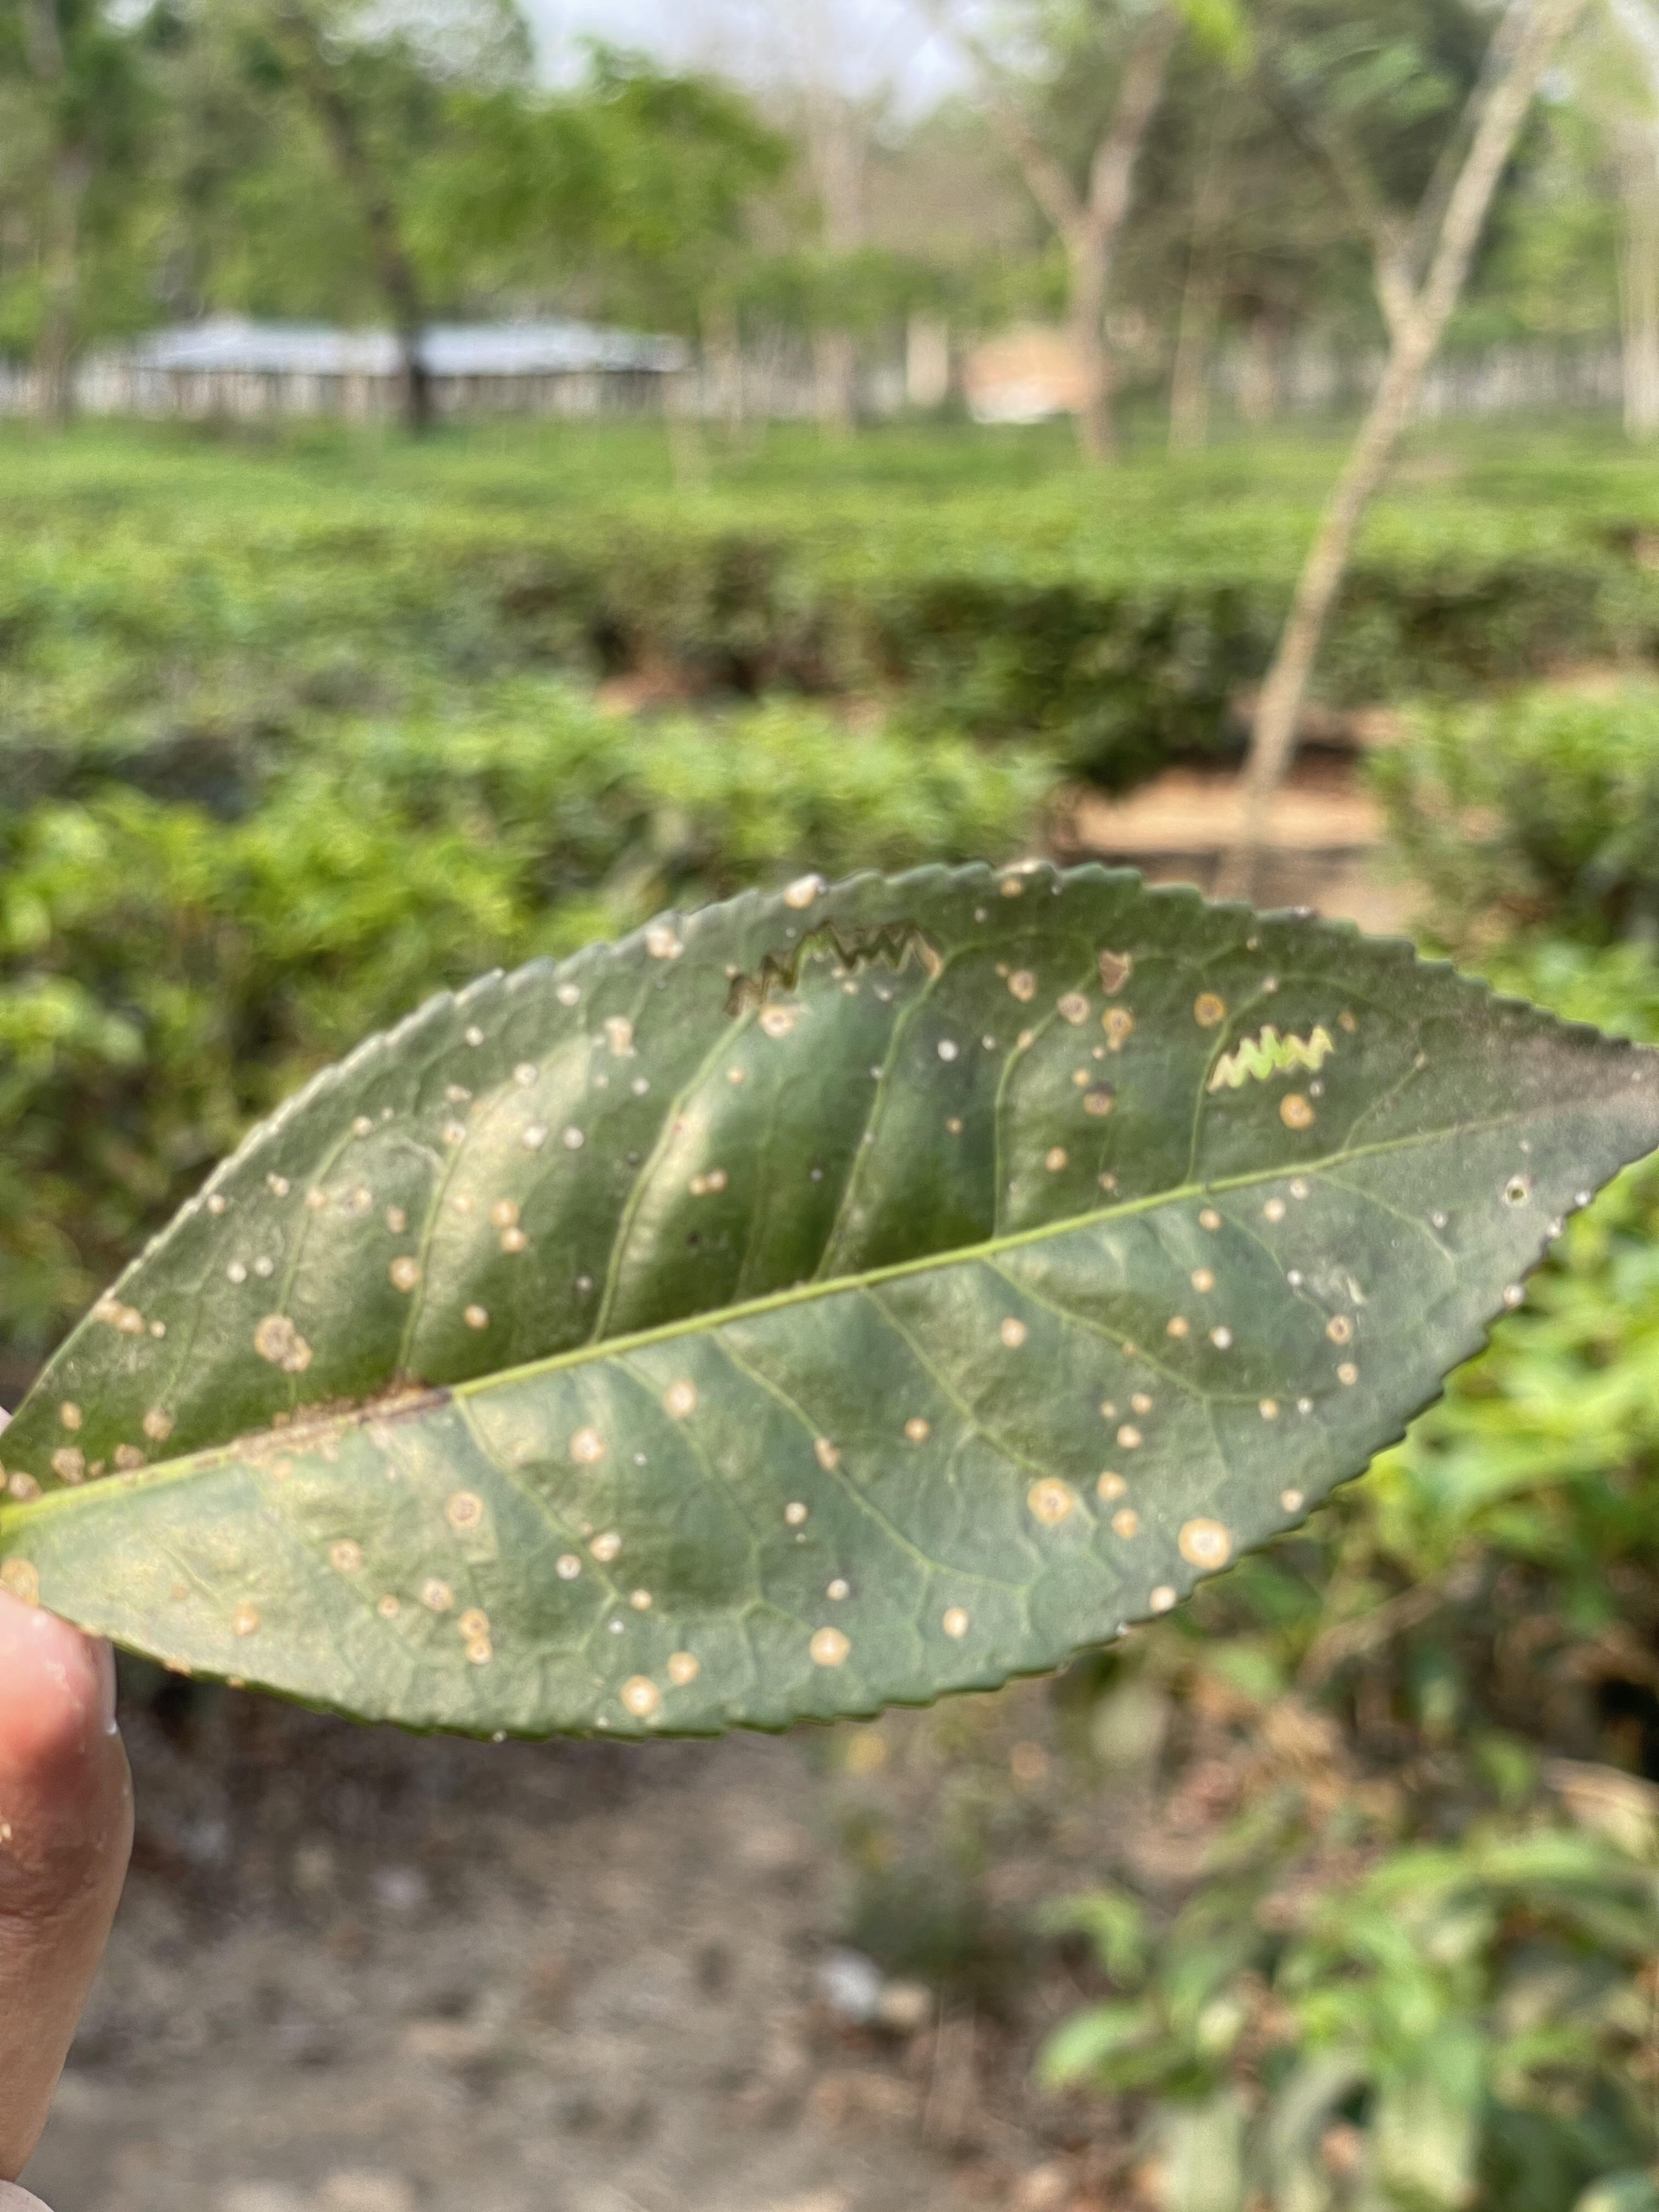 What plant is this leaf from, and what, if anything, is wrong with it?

tea, red rust
